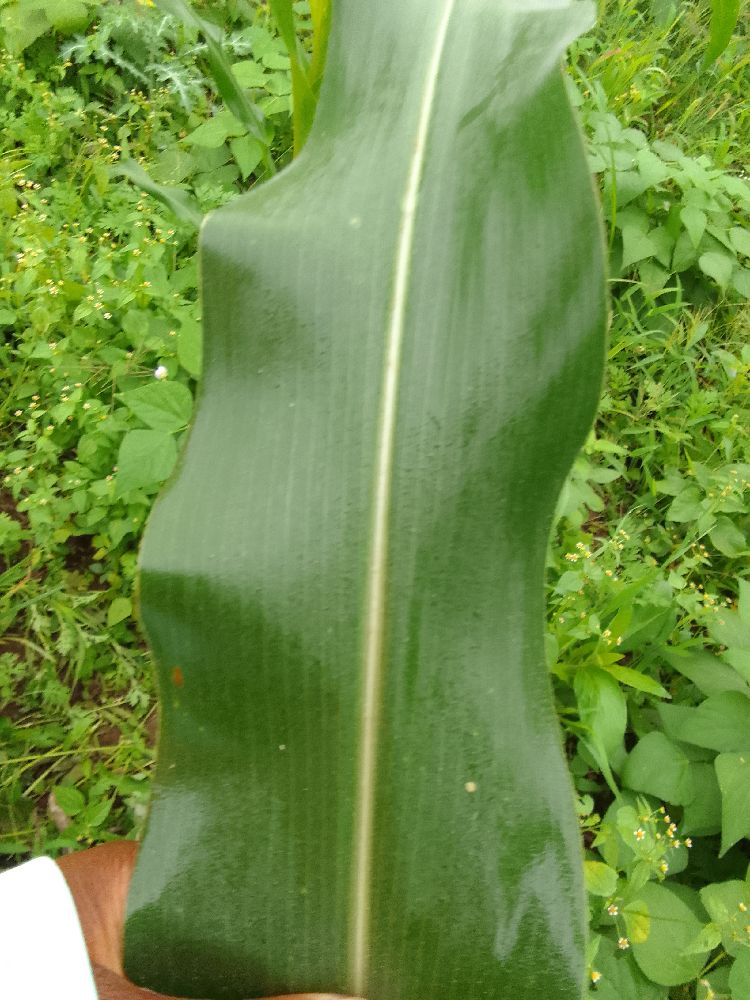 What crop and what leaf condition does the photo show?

maize, healthy
